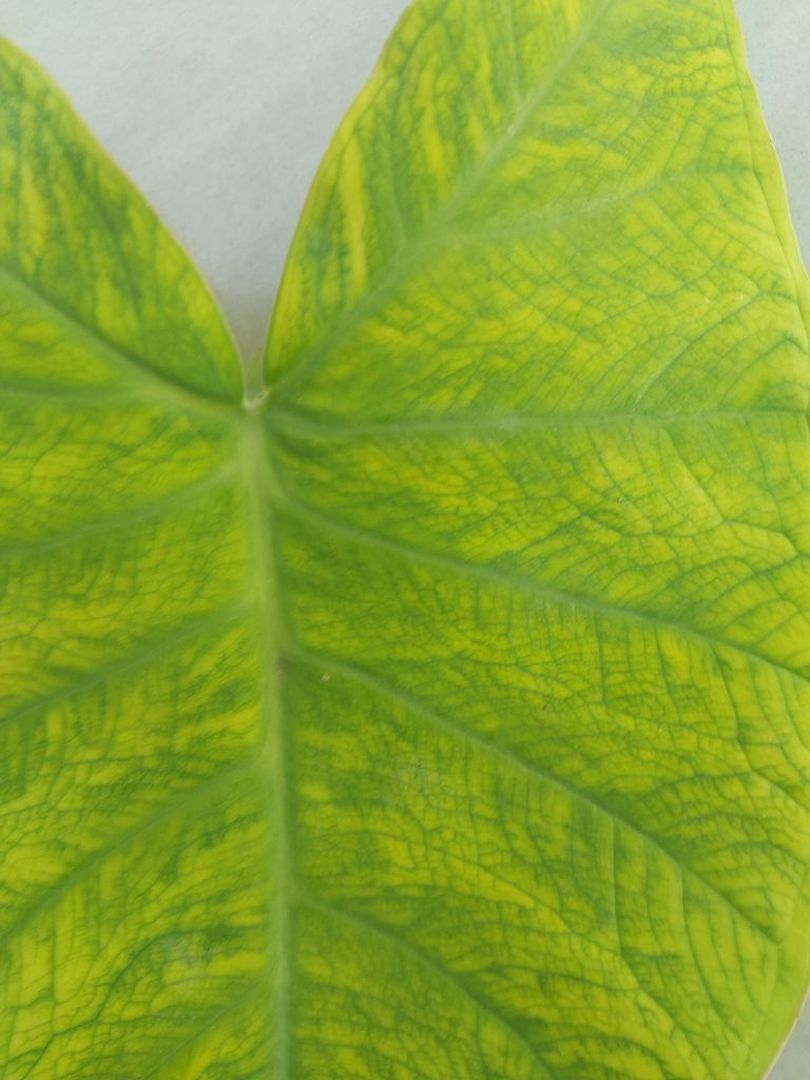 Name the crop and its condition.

taro, mosaic
